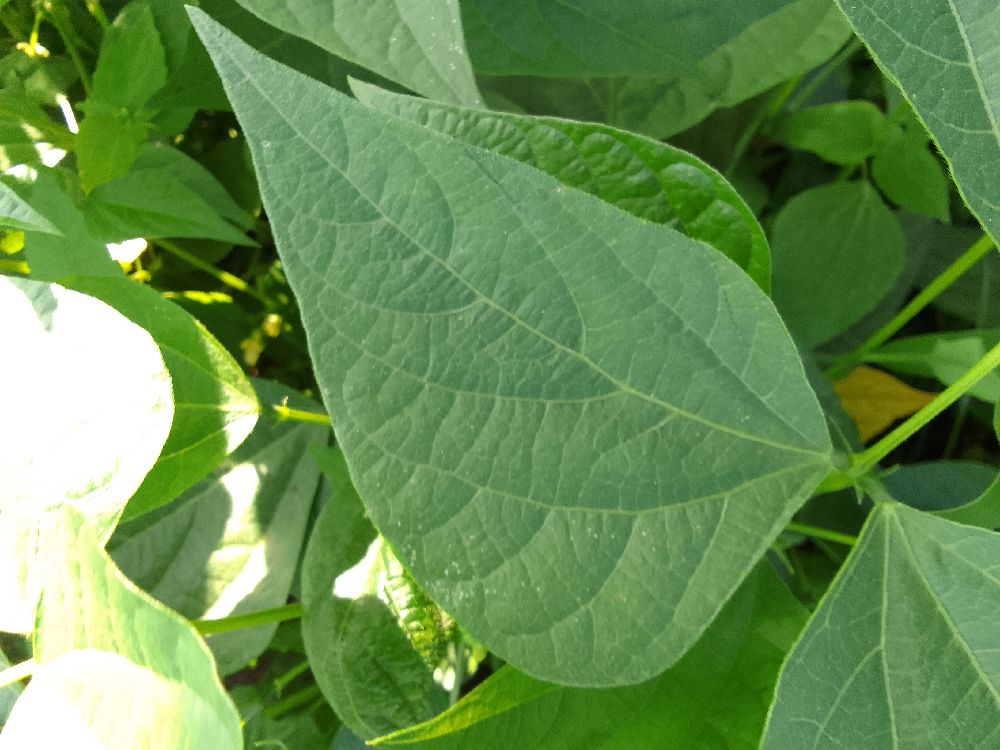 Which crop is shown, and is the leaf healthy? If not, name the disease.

common bean, healthy
